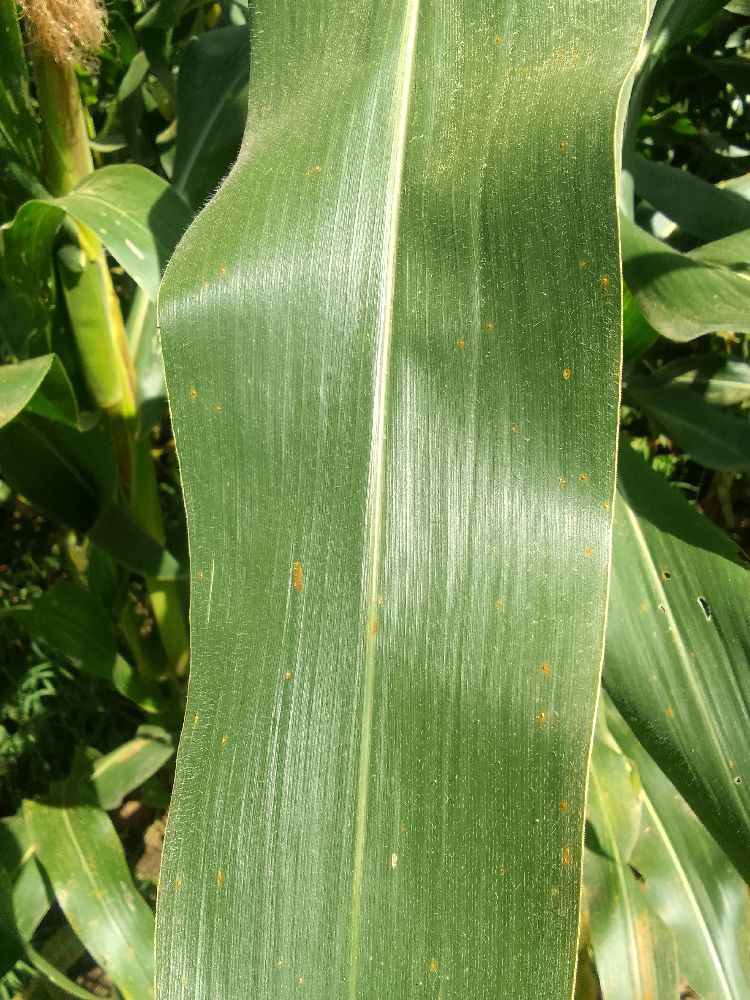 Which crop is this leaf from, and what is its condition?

maize, healthy
